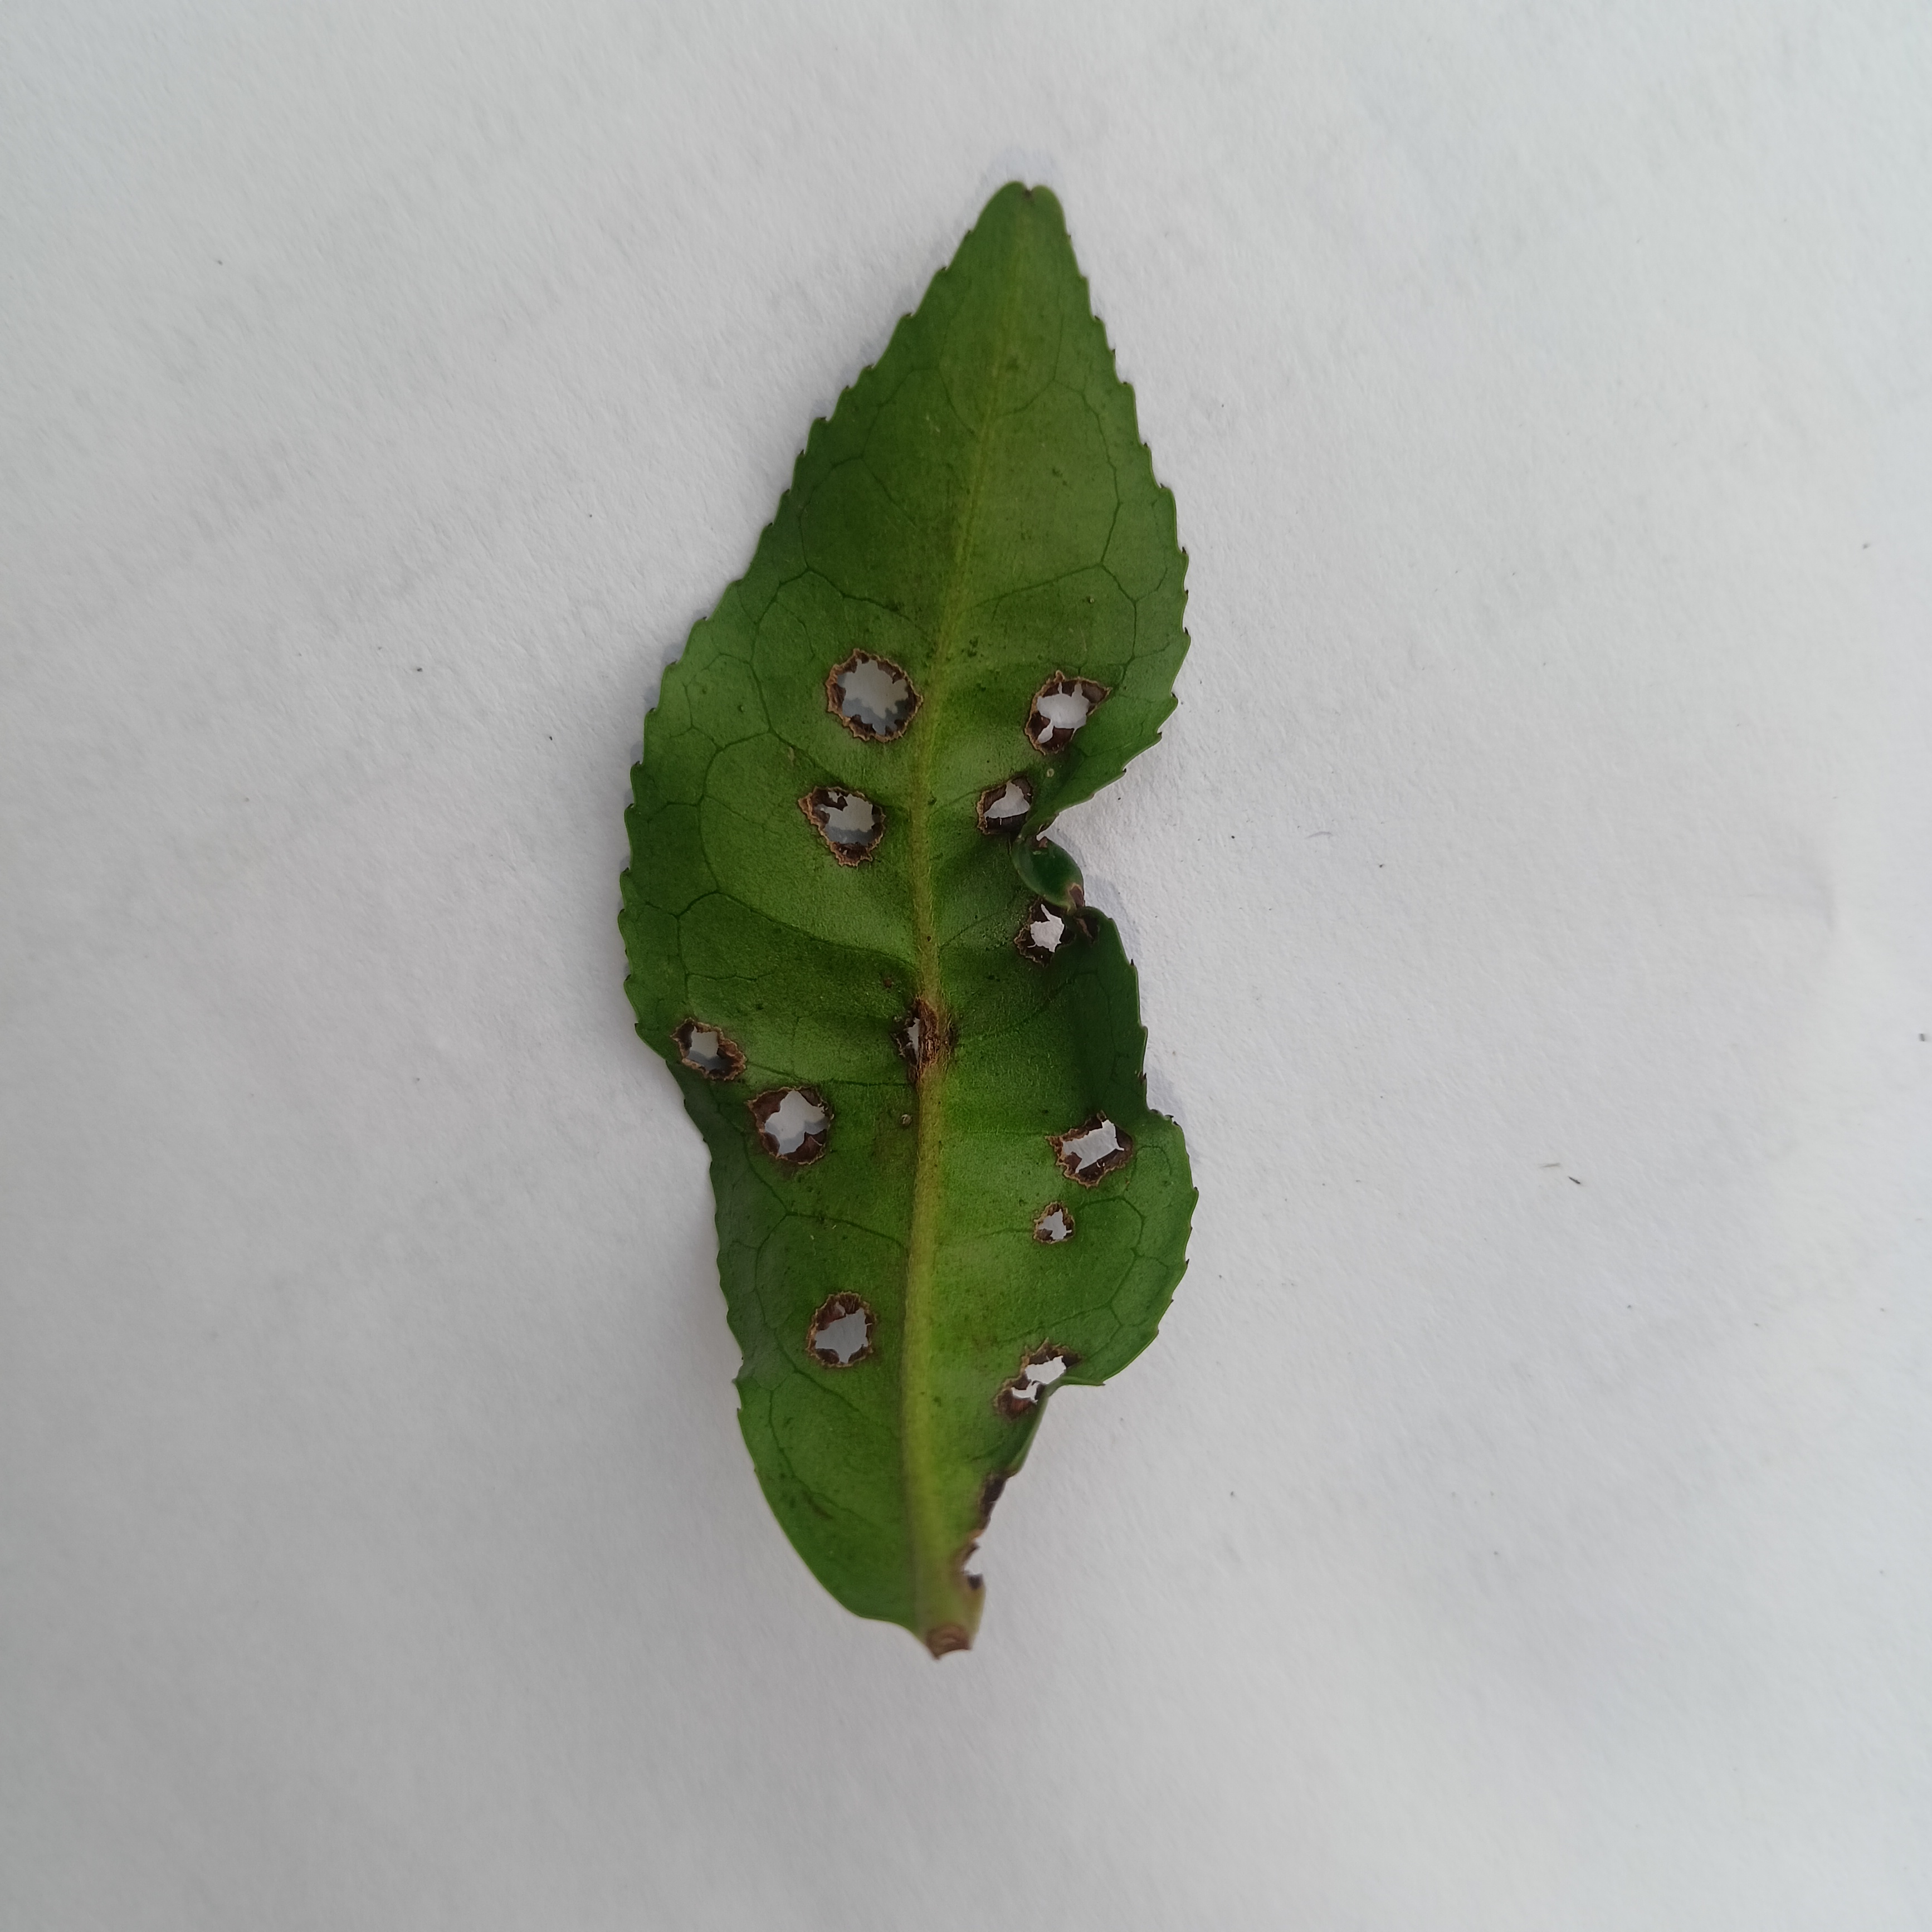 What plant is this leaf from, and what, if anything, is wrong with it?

tea, helopeltis
